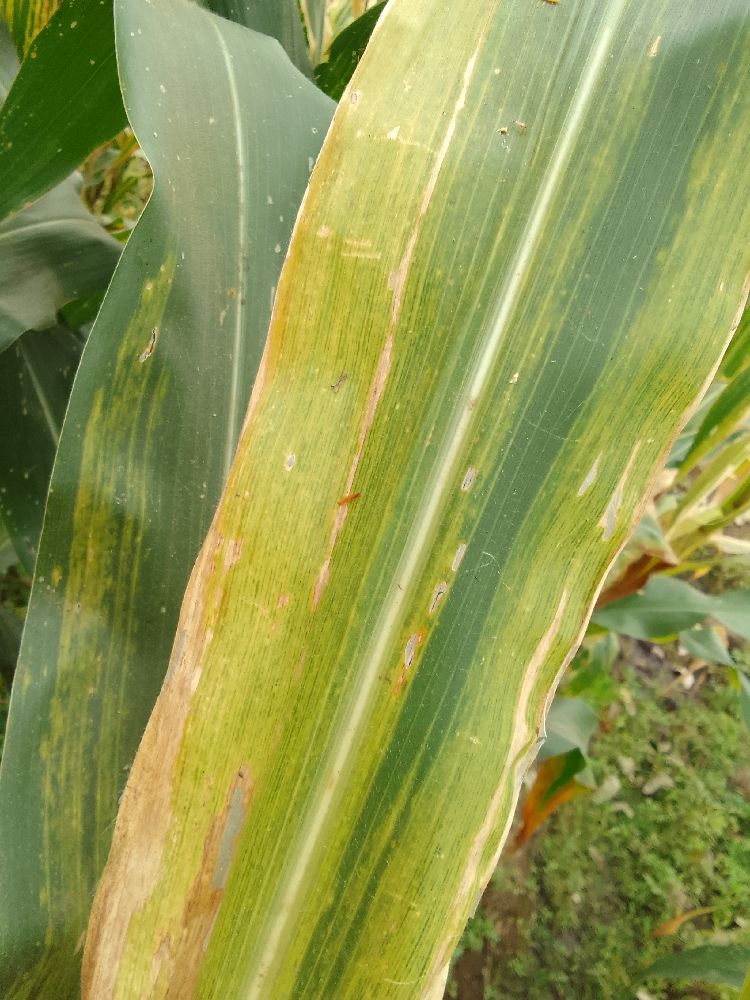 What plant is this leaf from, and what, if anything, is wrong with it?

maize, maize lethal necrosis
